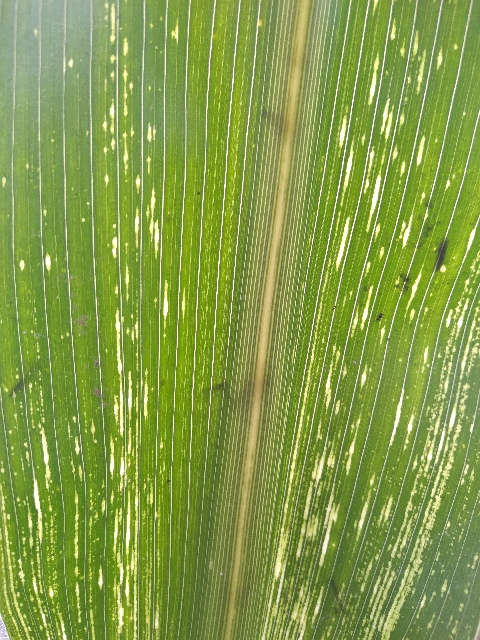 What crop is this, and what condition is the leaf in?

maize, maize streak virus
